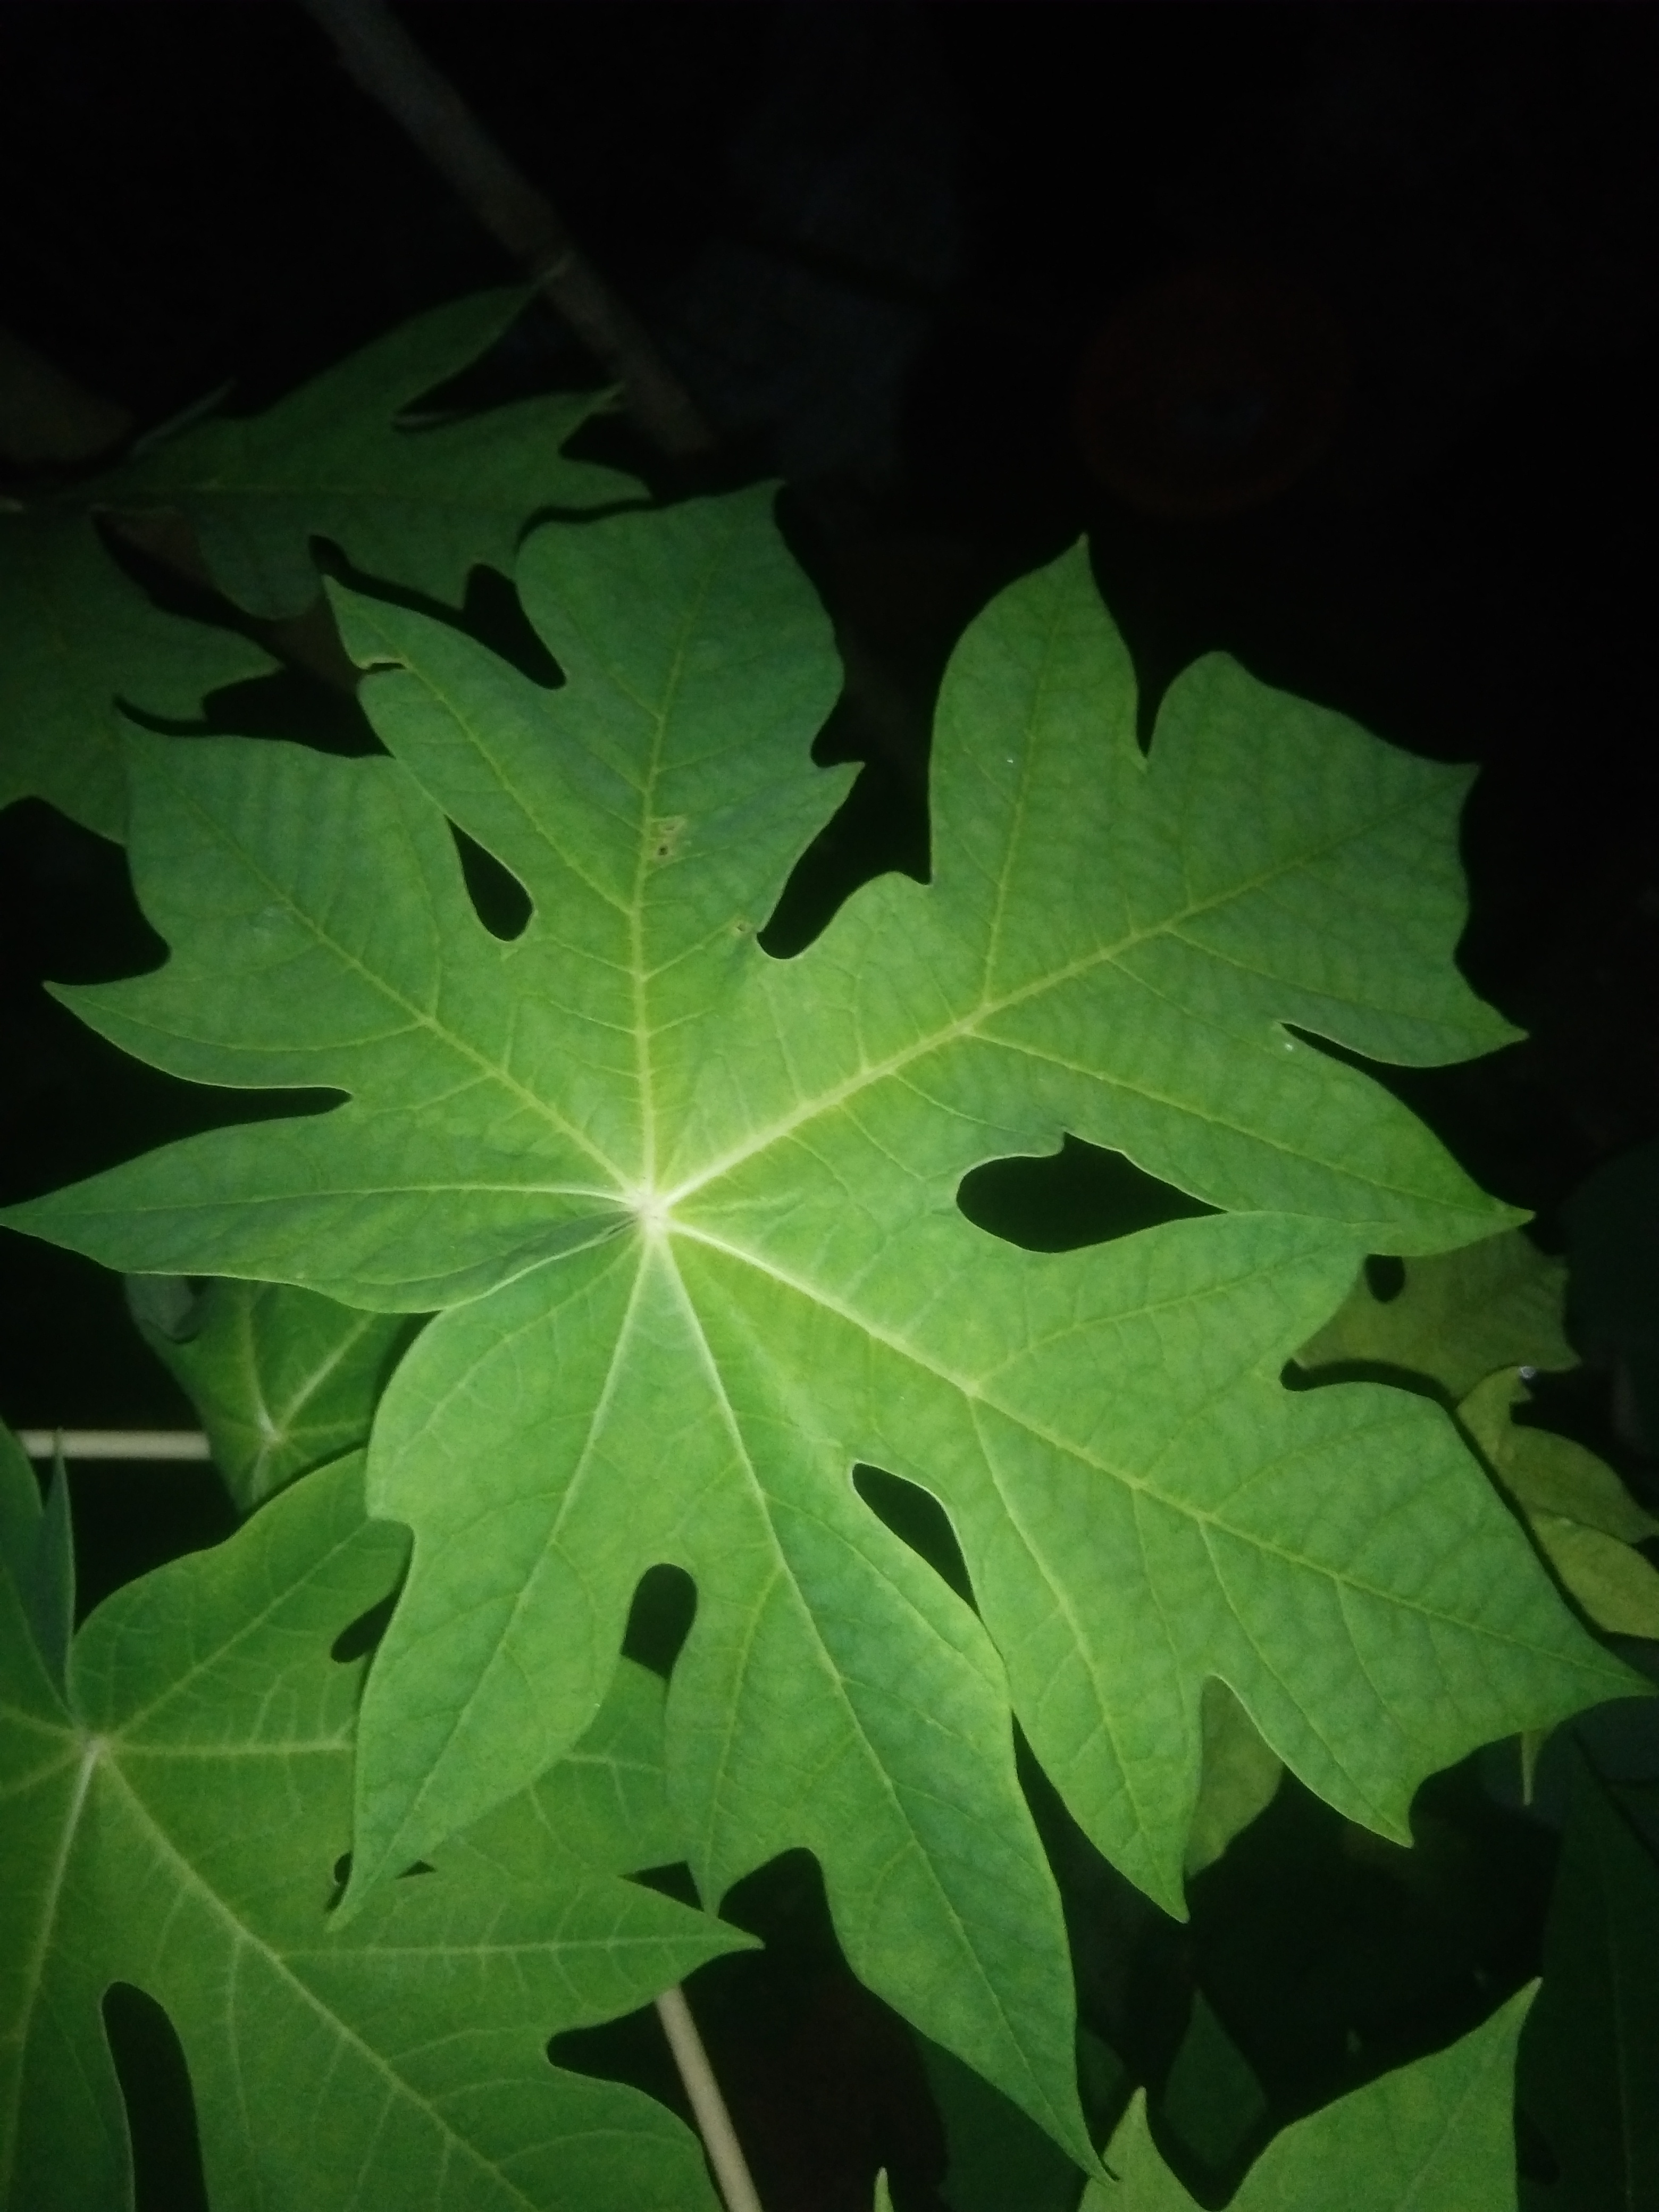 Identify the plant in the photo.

papaya
